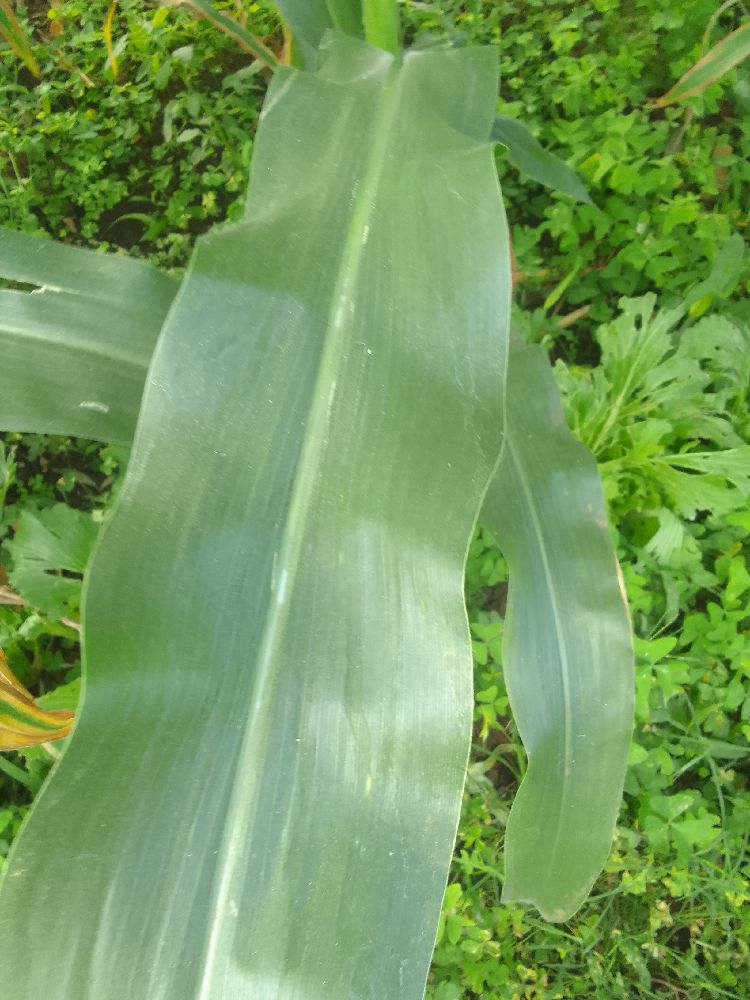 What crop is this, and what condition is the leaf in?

maize, healthy
